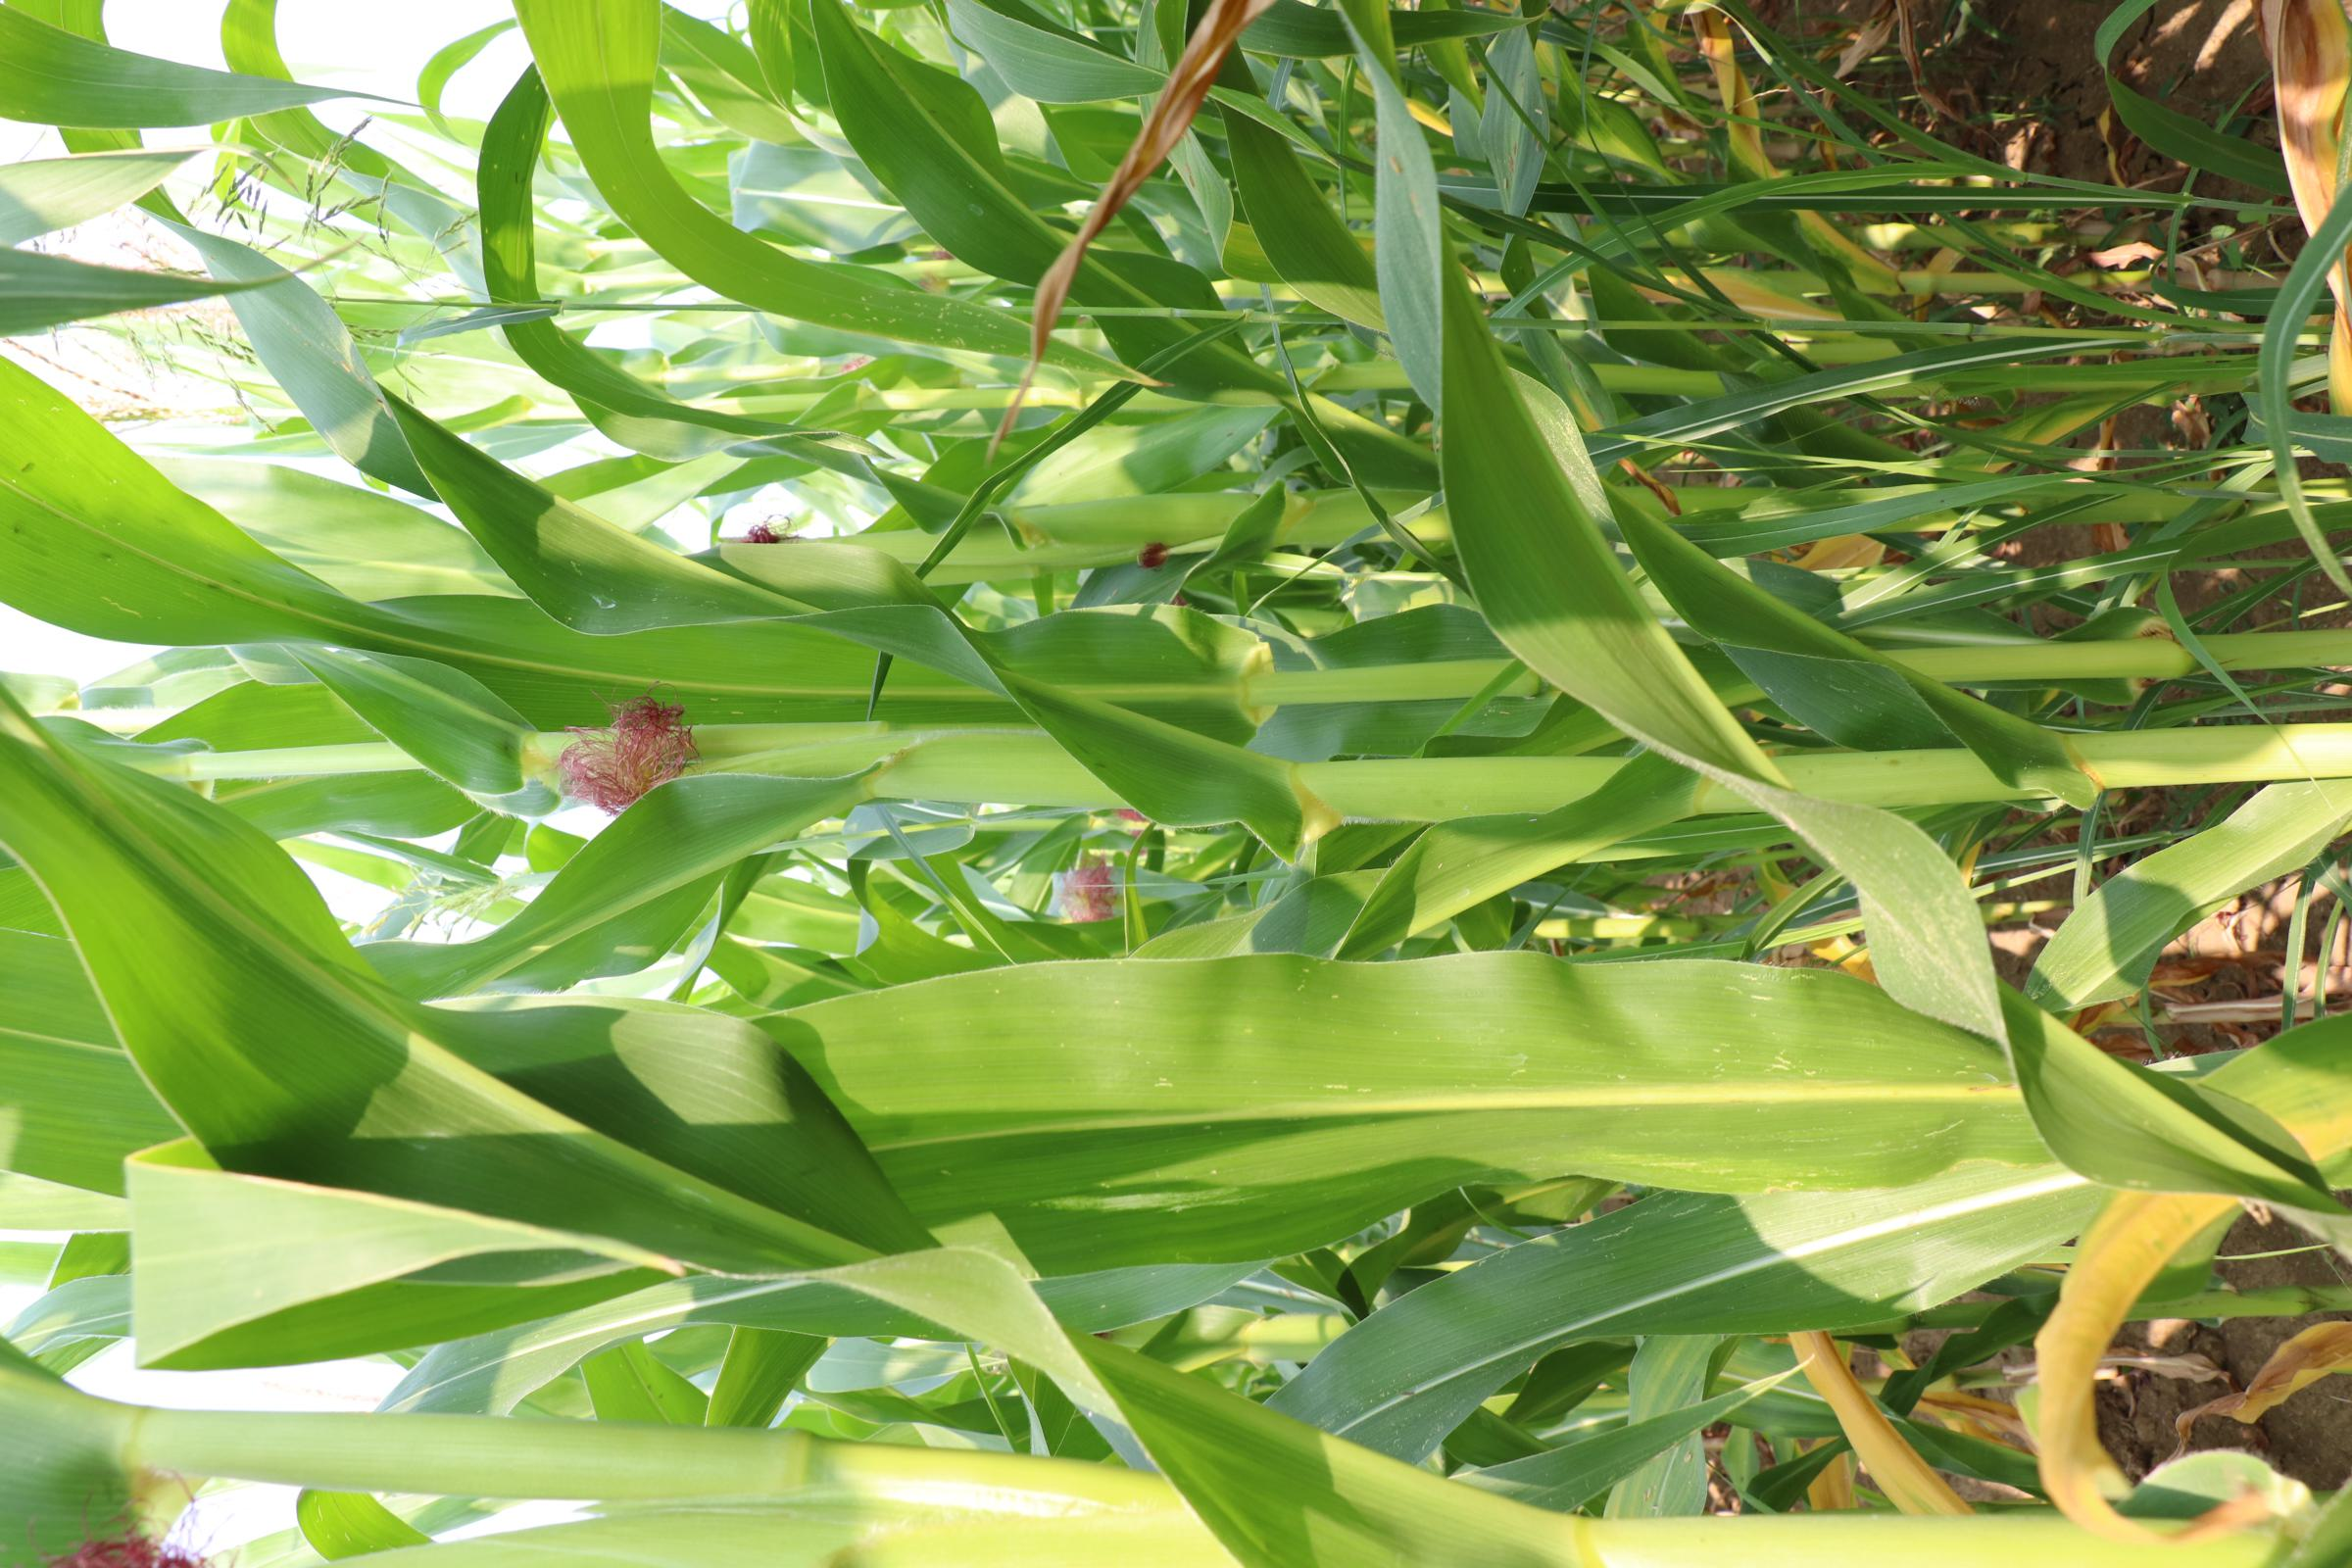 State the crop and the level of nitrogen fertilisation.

maize, no added nitrogen
